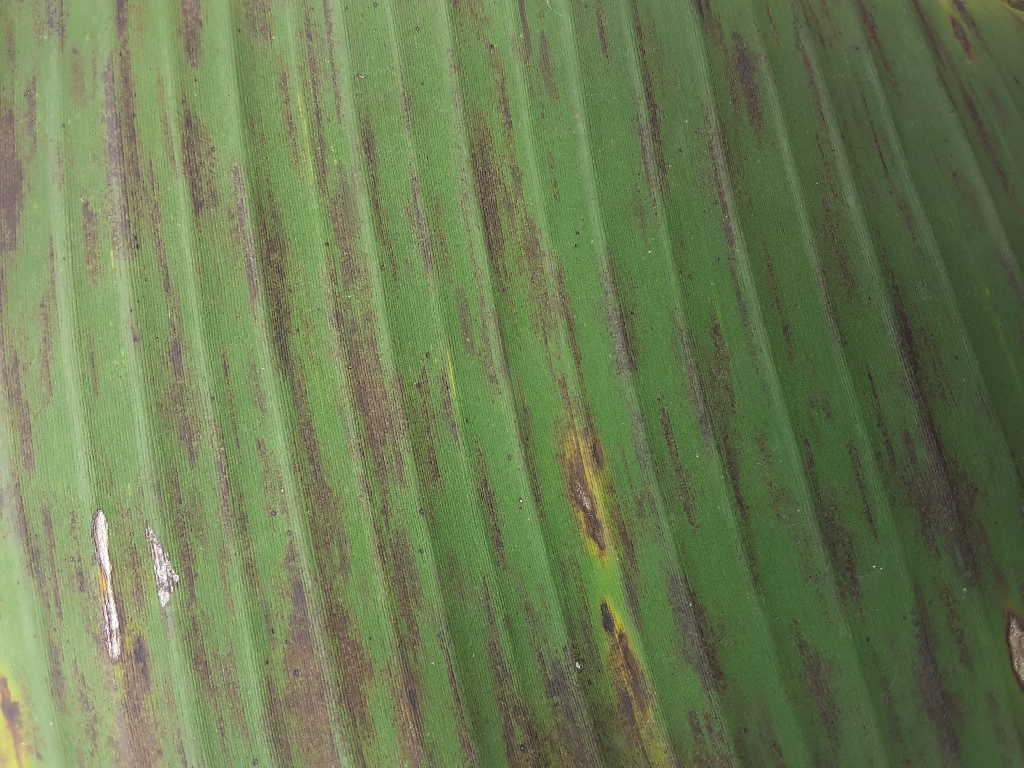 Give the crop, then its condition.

banana, black sigatoka
